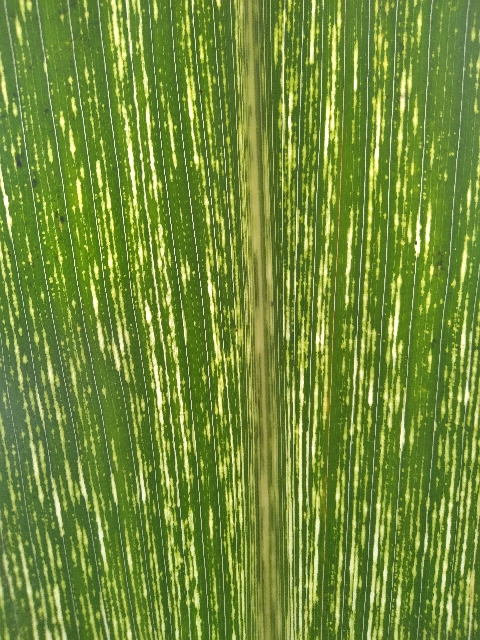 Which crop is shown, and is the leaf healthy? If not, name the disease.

maize, maize streak virus
